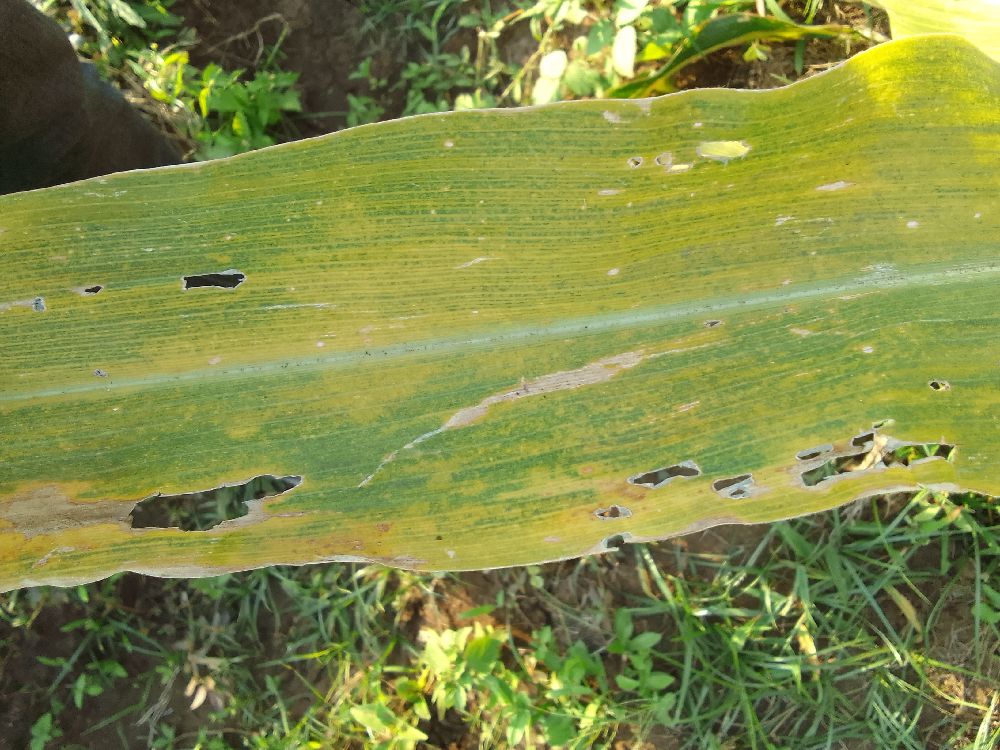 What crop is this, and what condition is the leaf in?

maize, maize lethal necrosis
